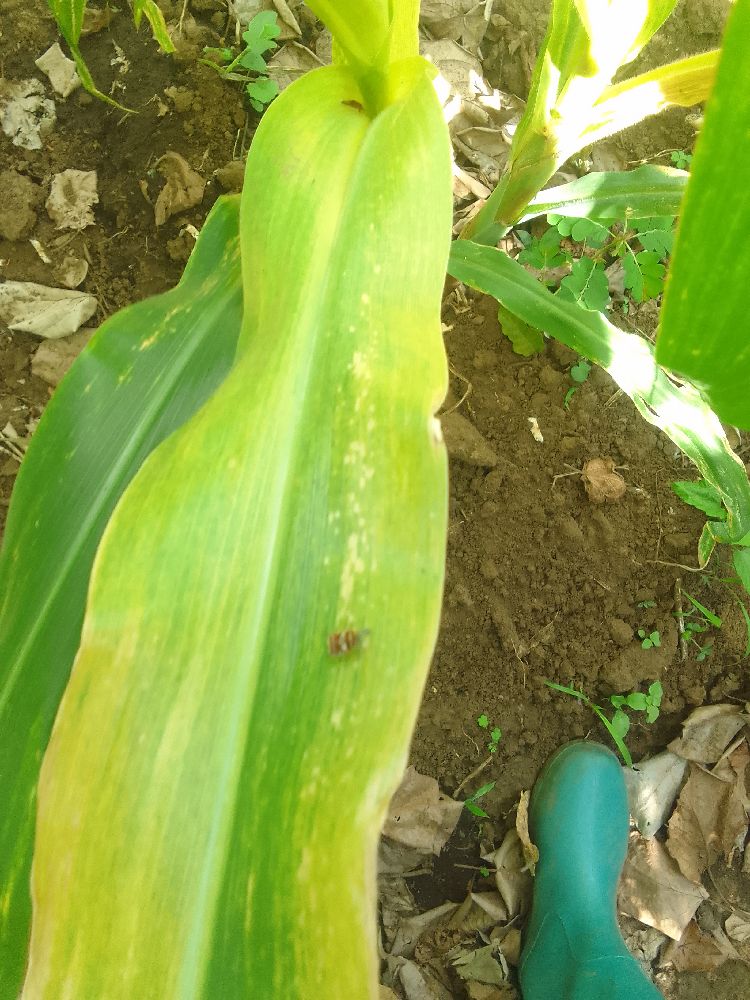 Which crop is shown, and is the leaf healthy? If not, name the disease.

maize, maize lethal necrosis
